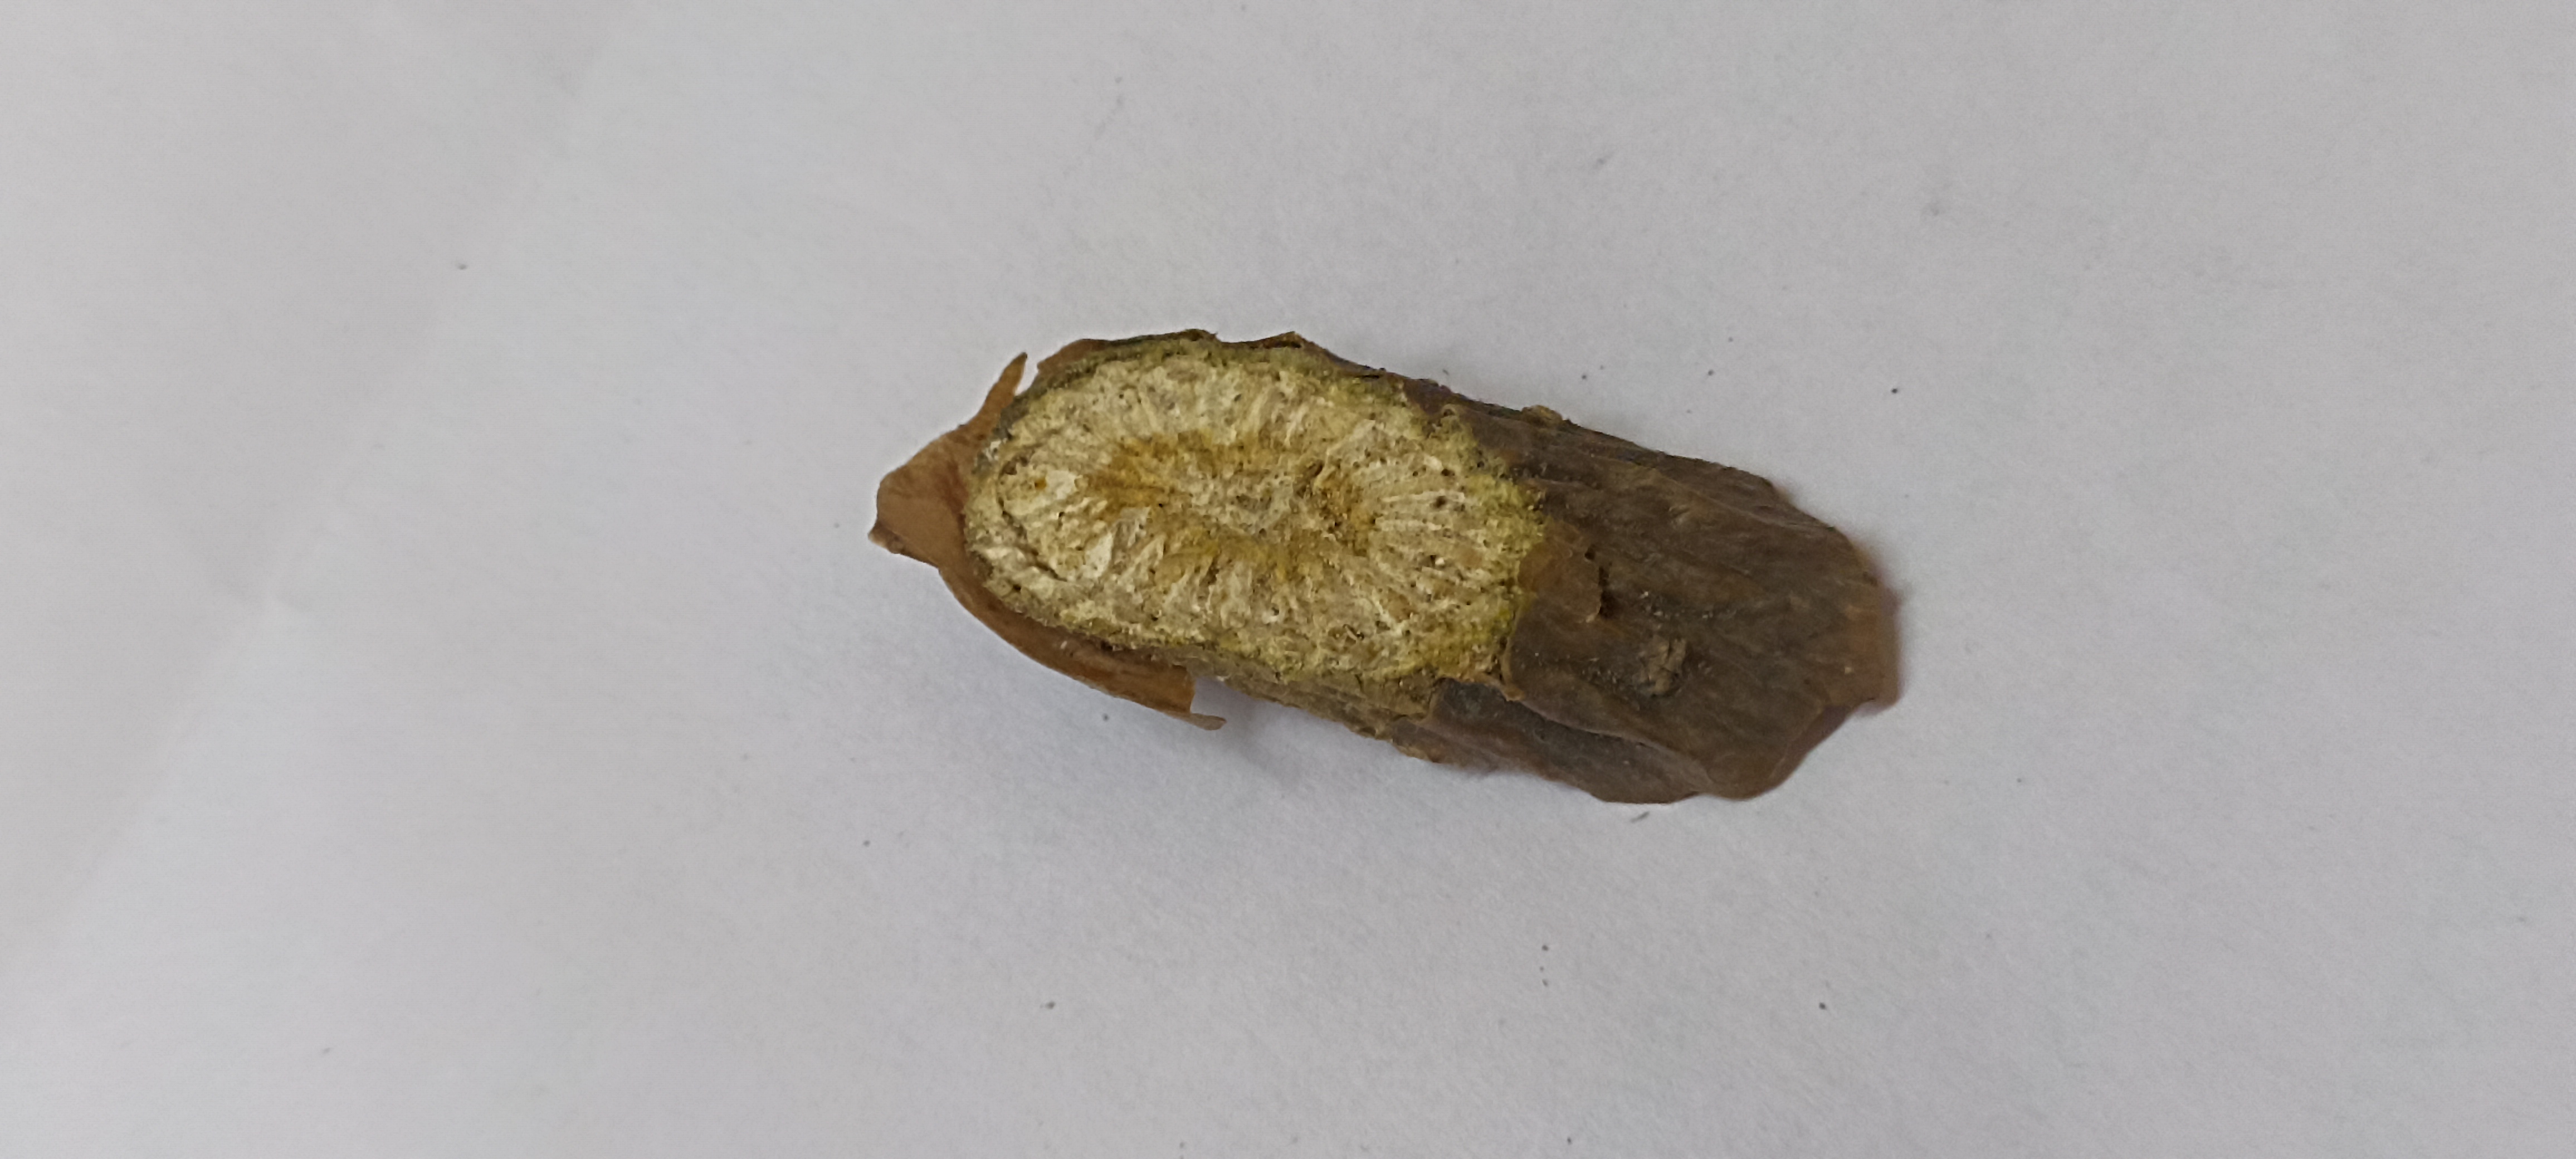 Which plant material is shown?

gulvel
